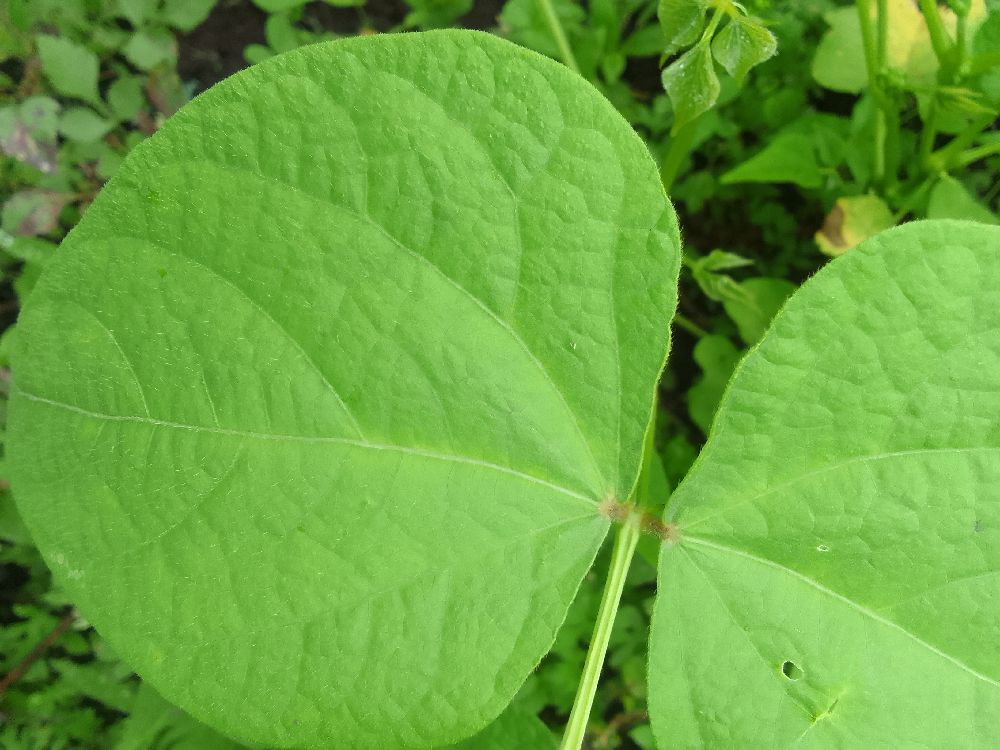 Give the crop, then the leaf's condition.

common bean, healthy
